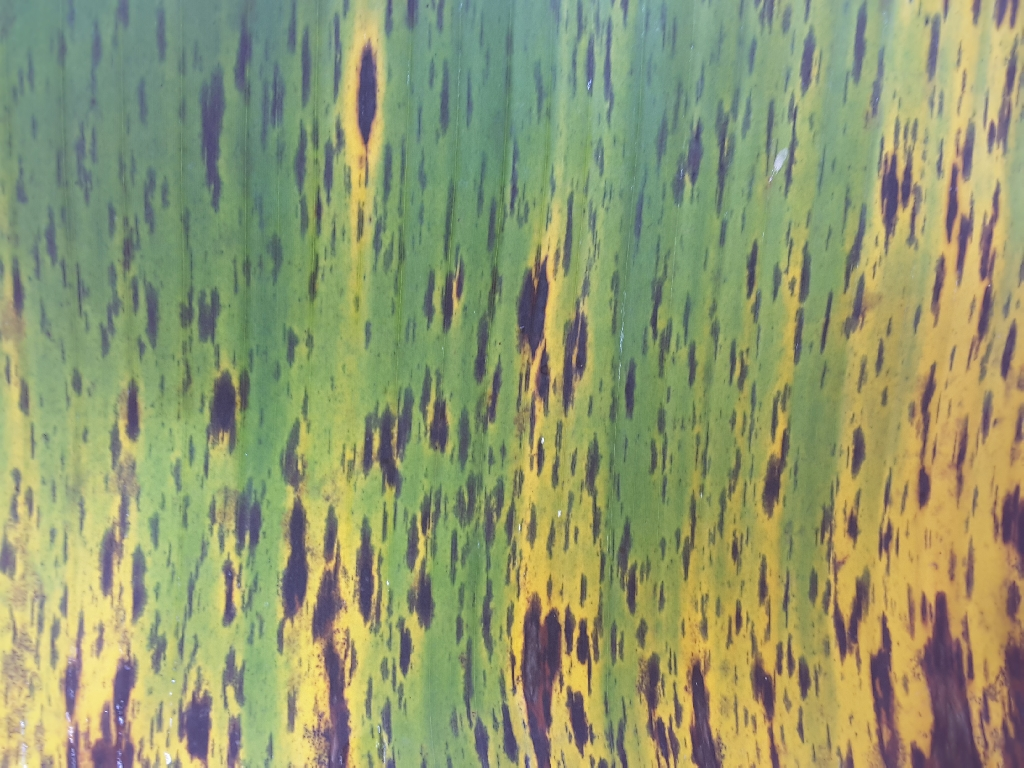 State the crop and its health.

banana, black sigatoka
